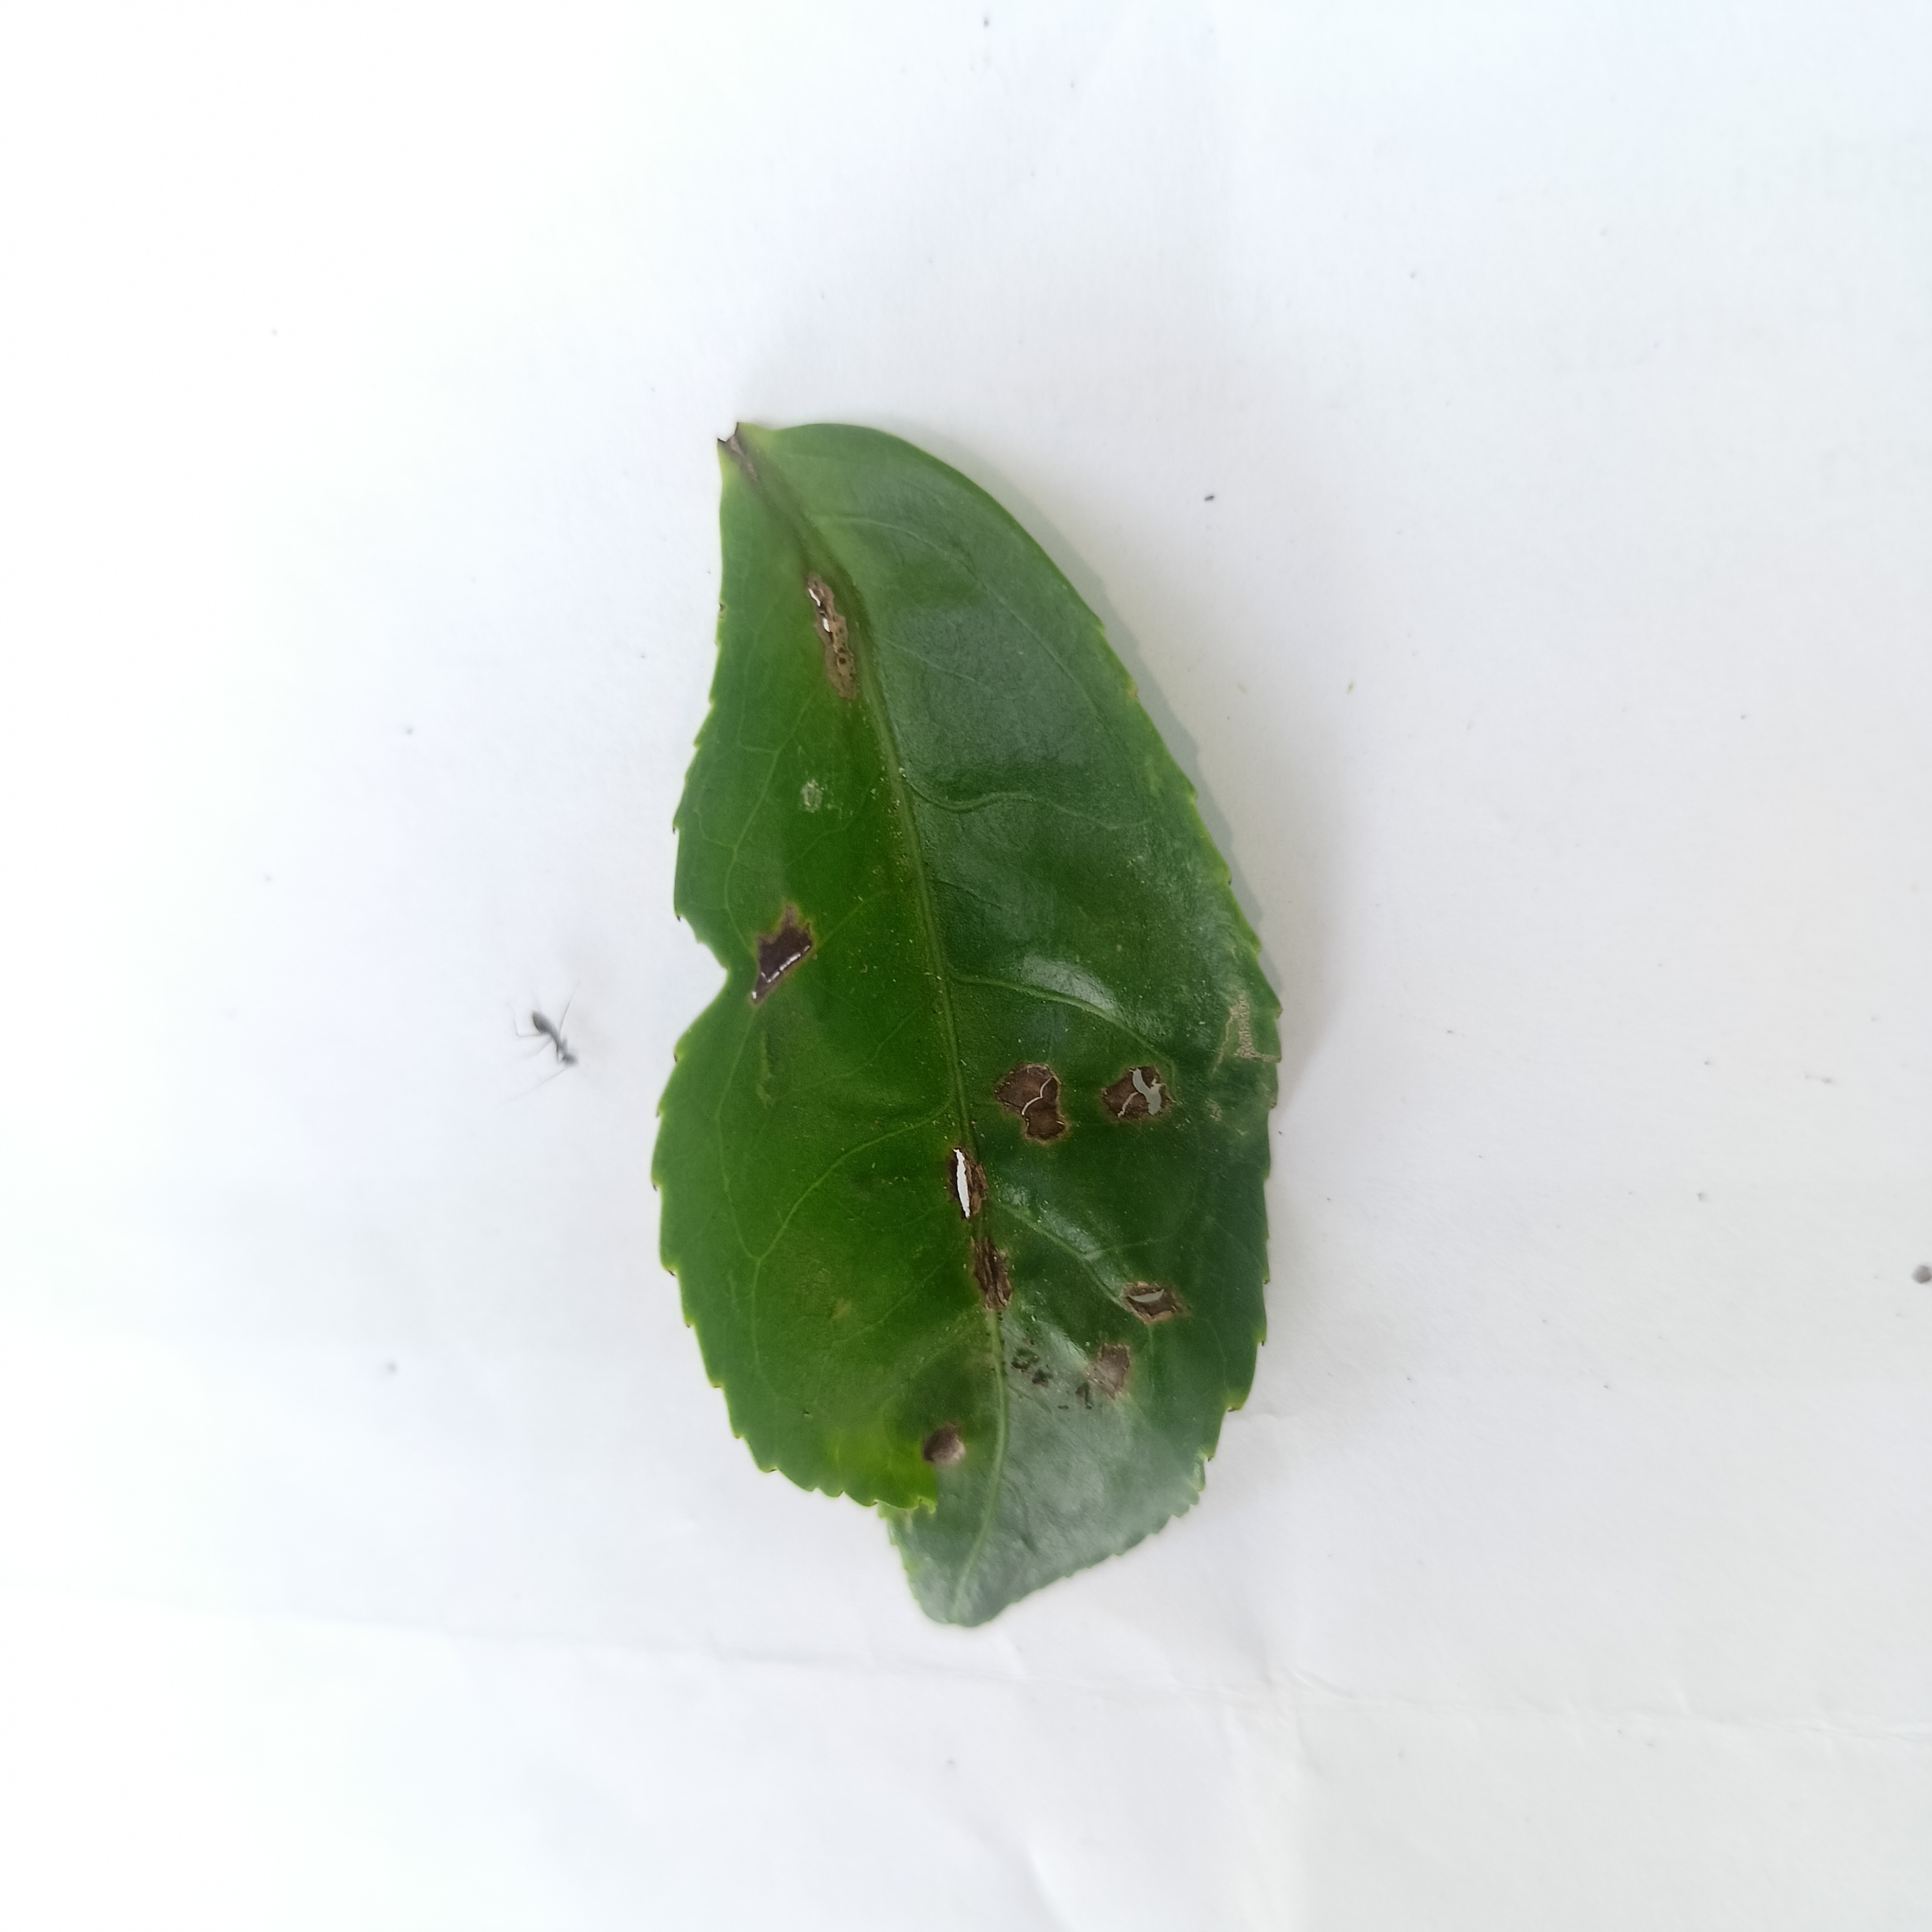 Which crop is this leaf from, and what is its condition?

tea, helopeltis
